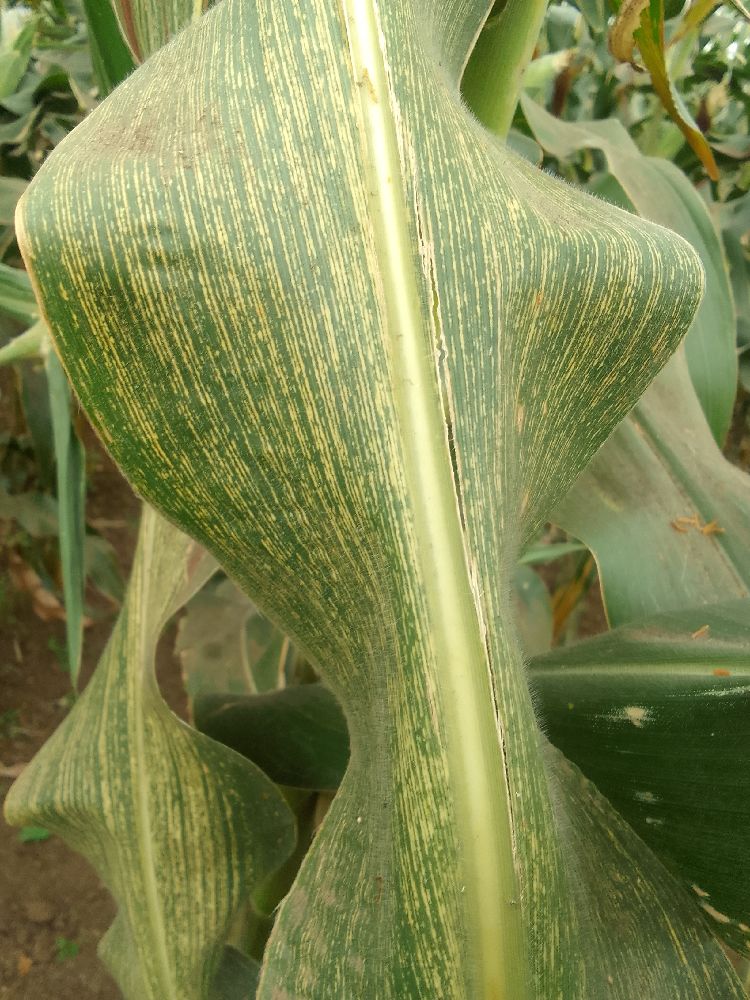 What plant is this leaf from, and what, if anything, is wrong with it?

maize, maize streak virus
